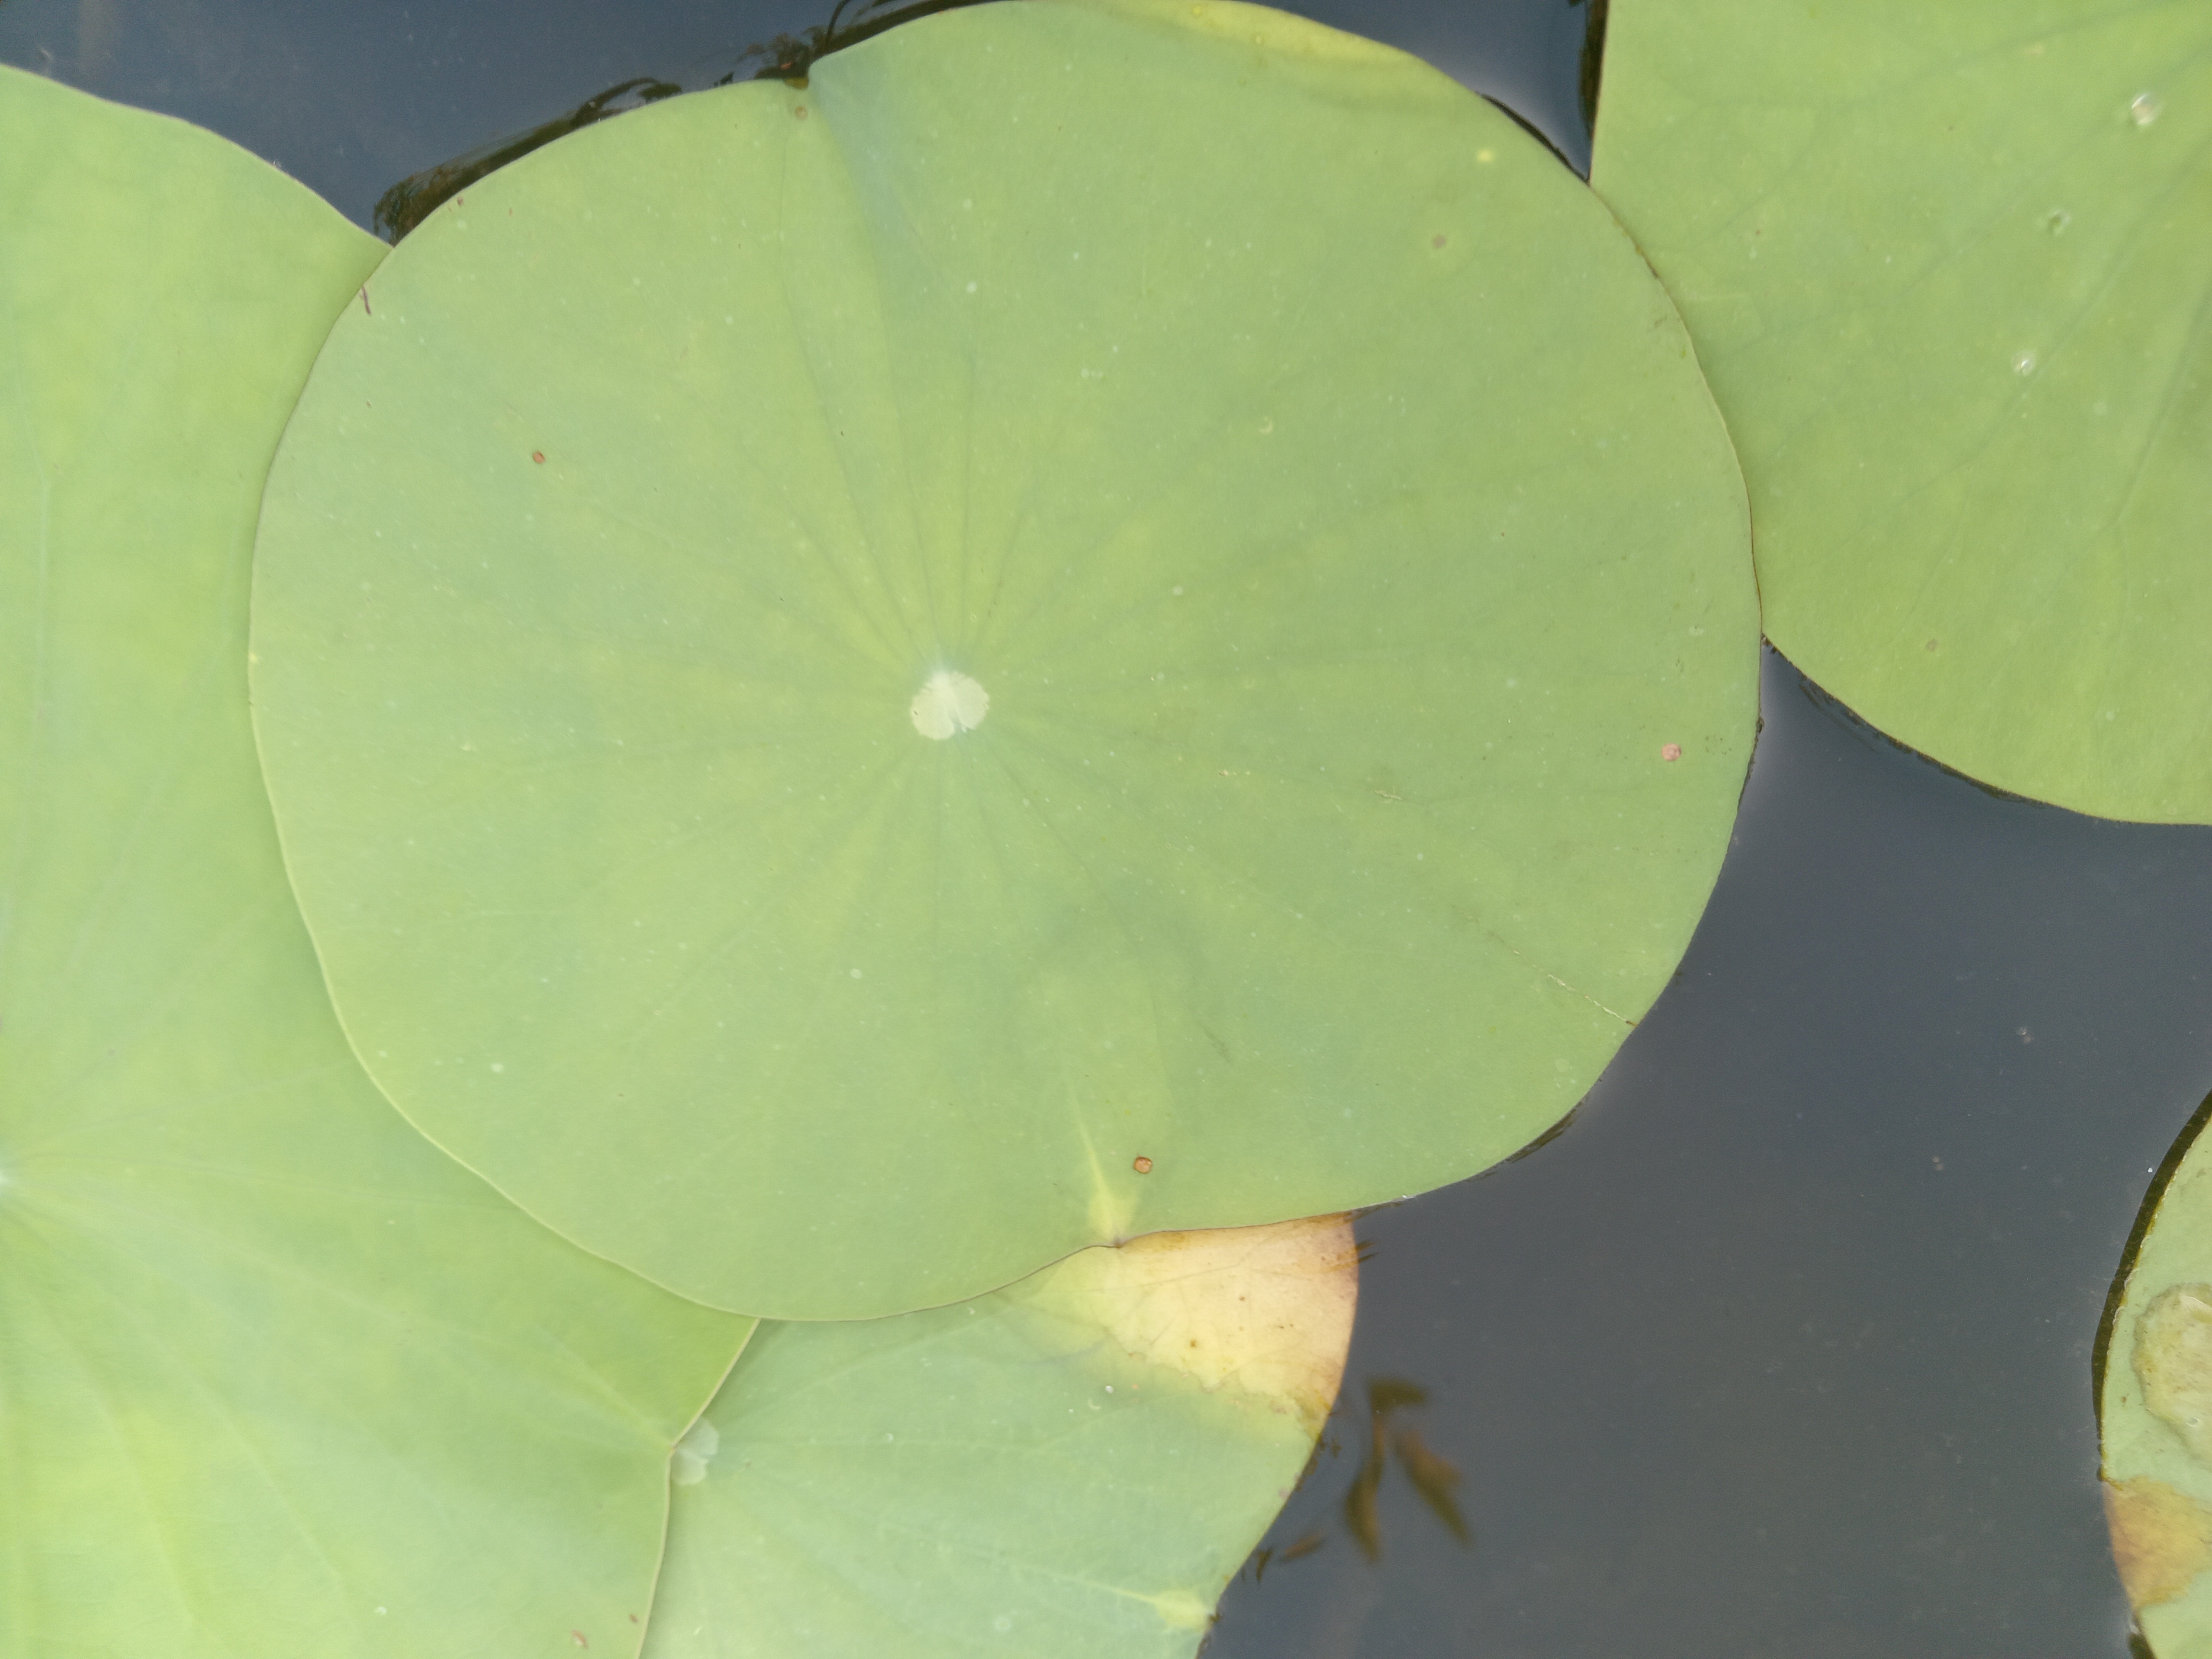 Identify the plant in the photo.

lotus
